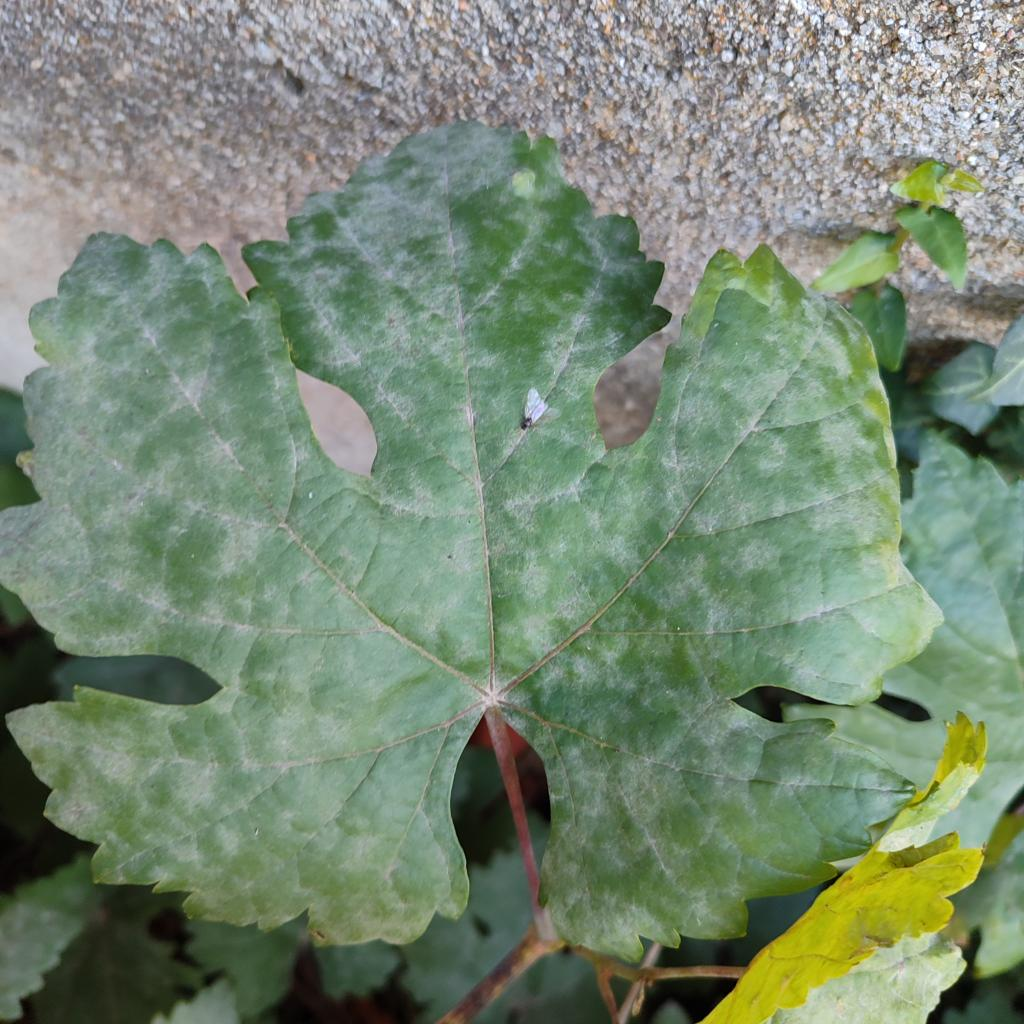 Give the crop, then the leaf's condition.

grapevine, powdery mildew
